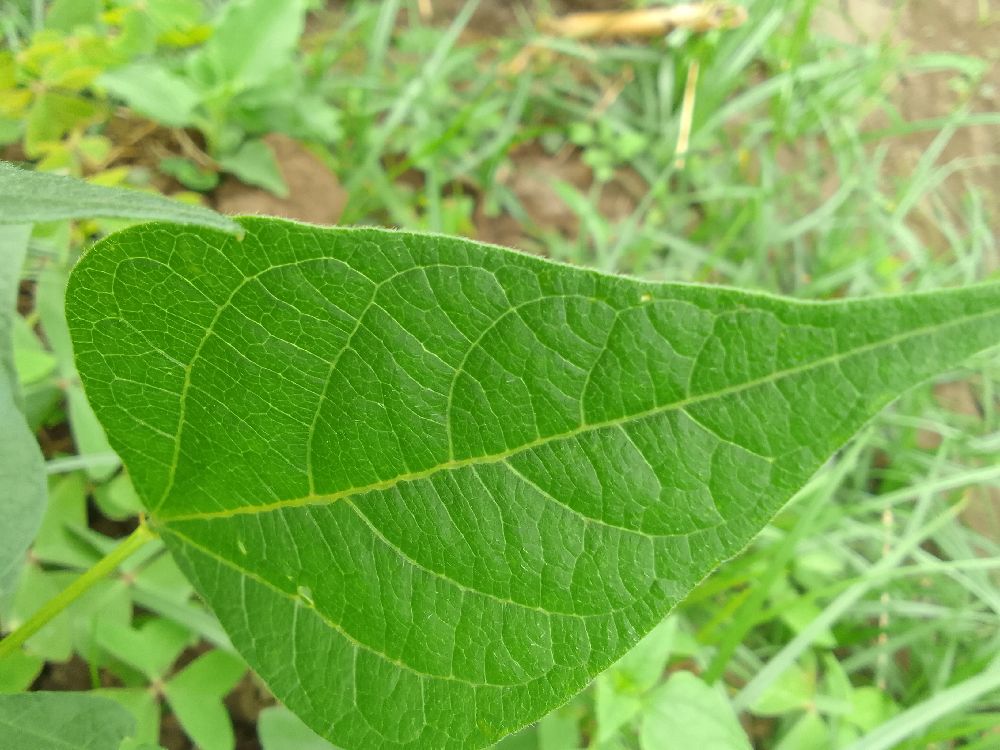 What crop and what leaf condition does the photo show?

common bean, healthy
